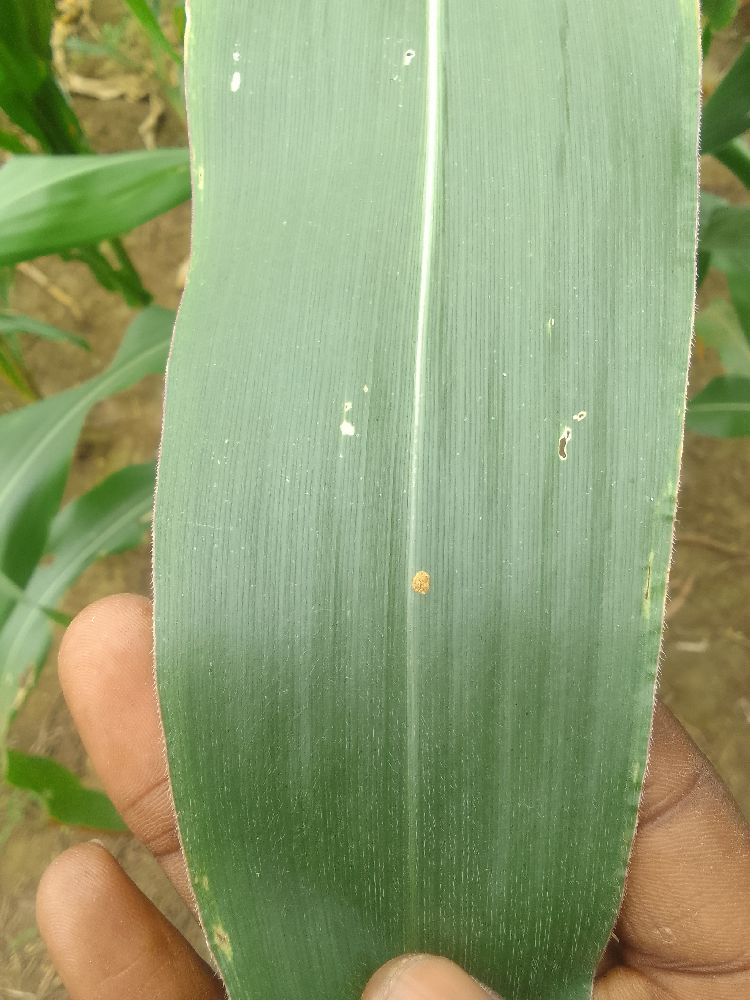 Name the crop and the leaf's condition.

maize, healthy
